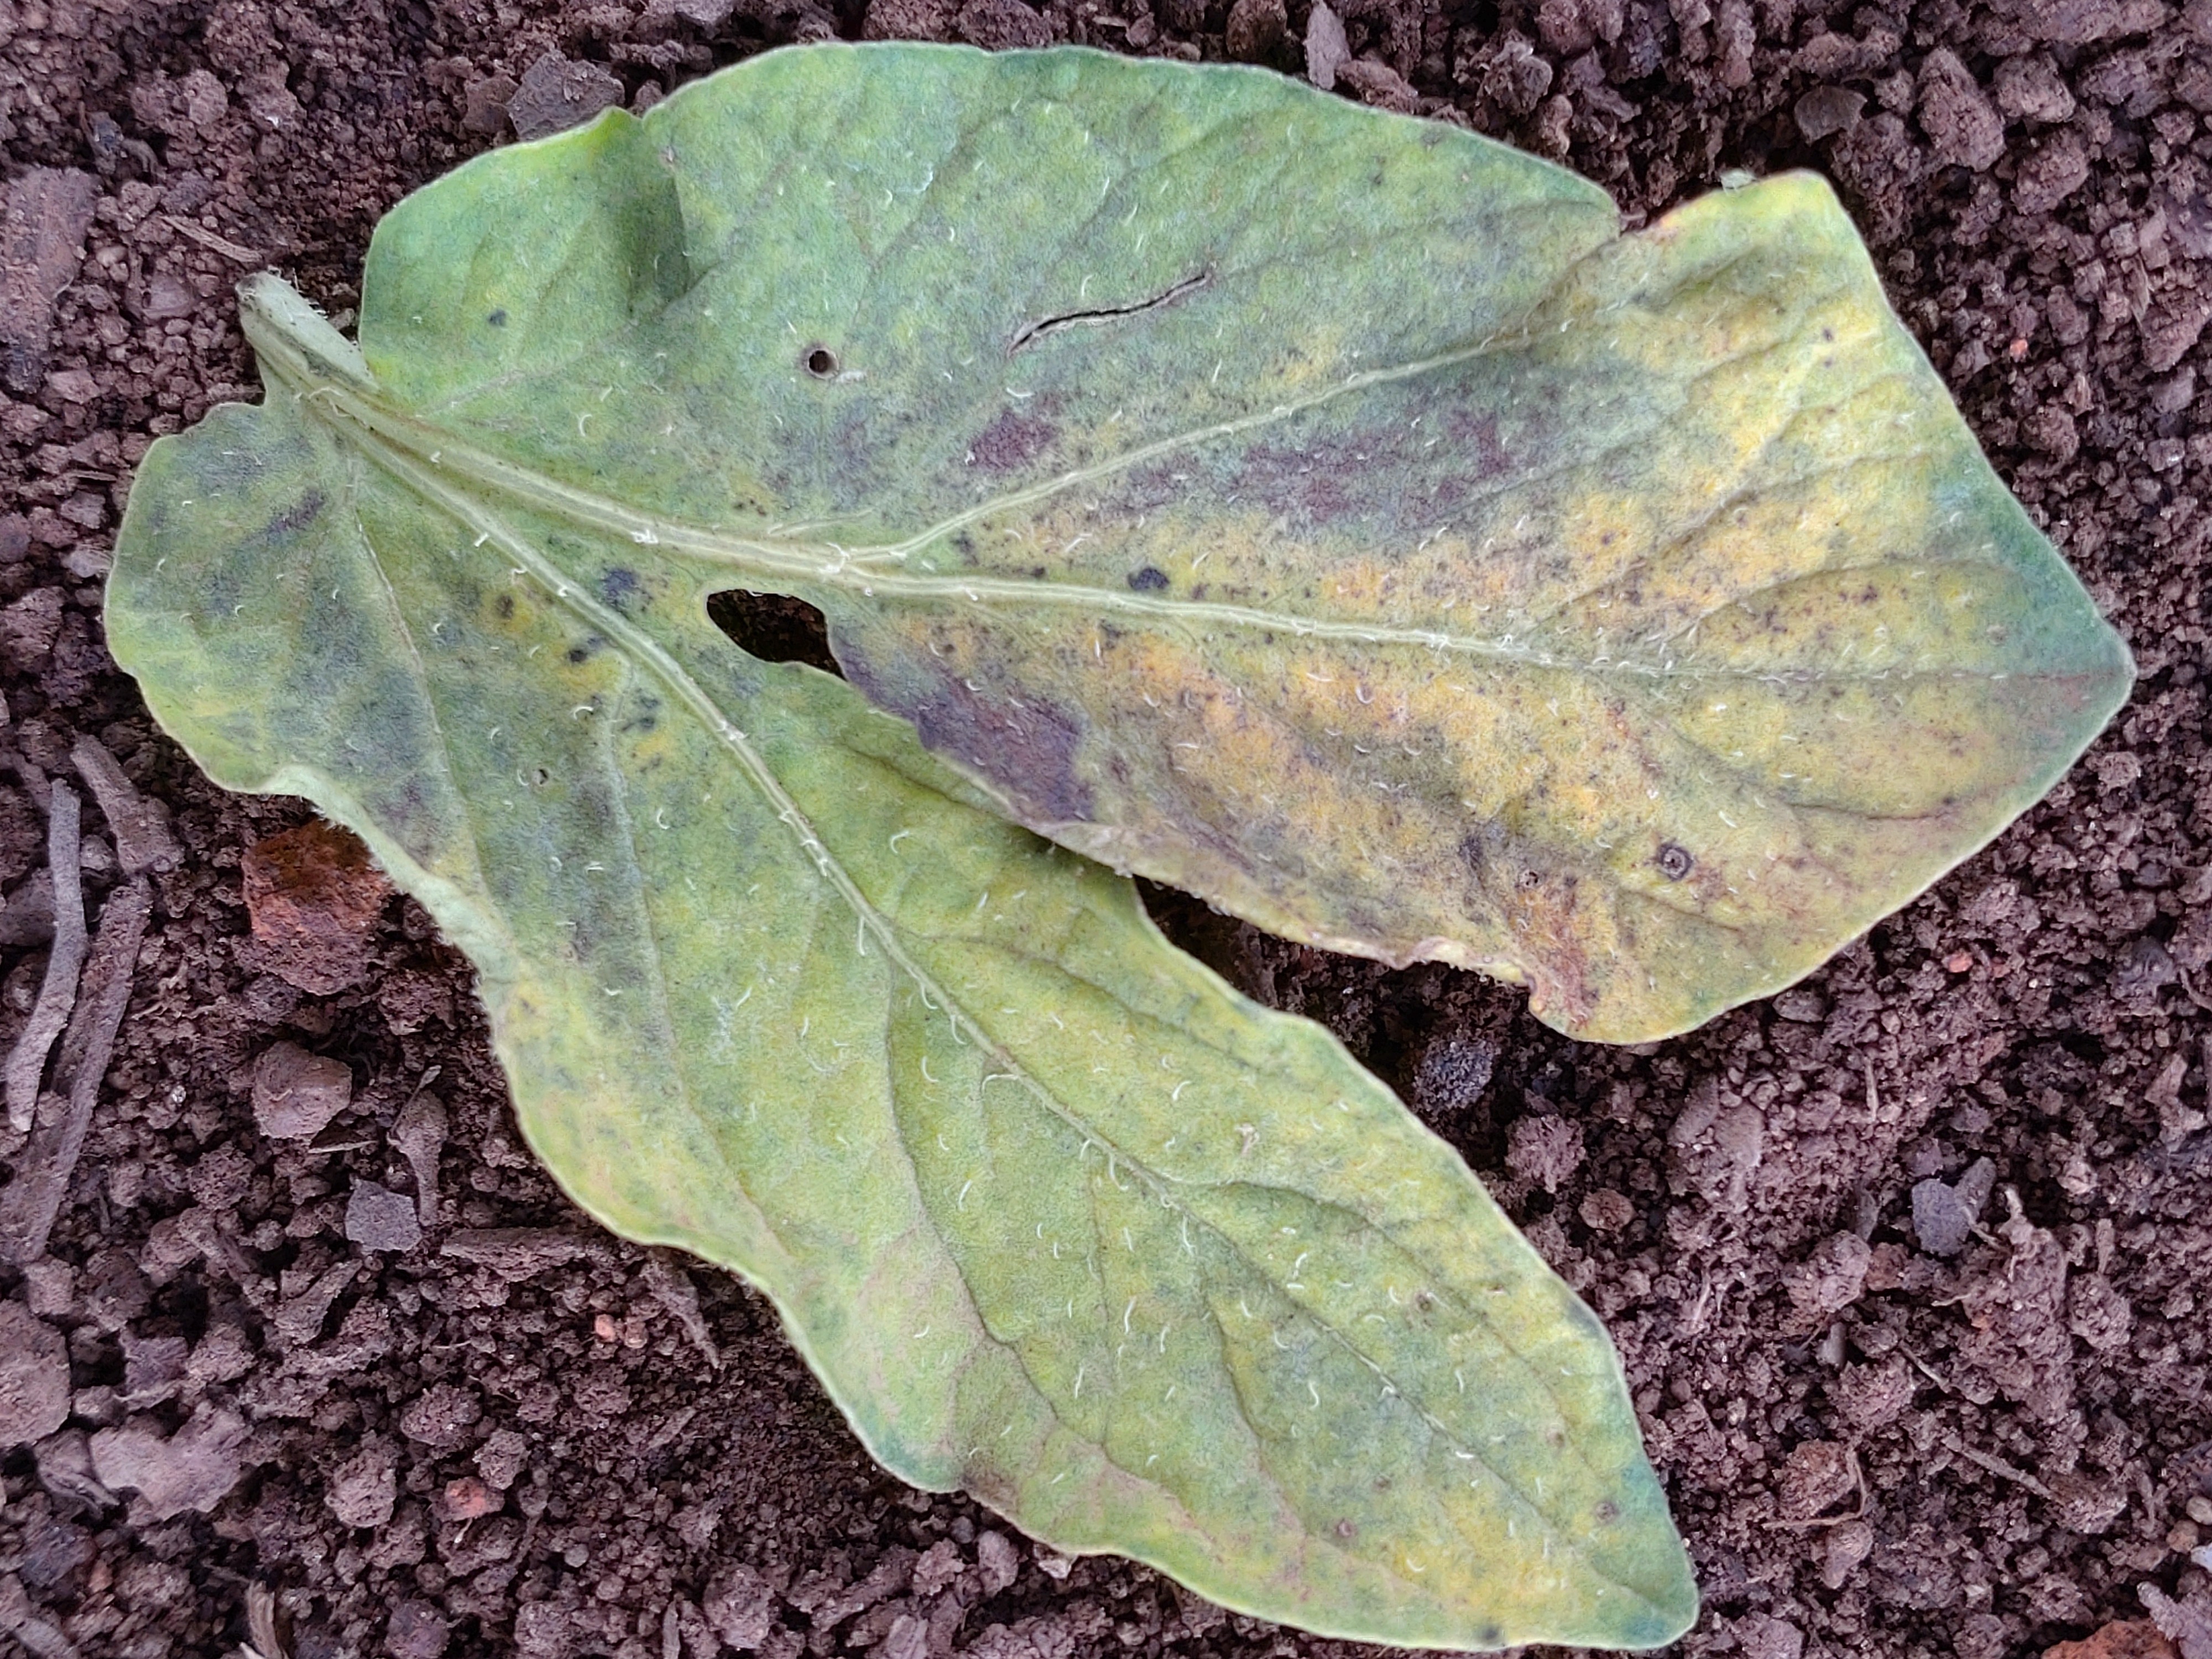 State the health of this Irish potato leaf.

late blight
